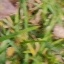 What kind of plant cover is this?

grass
